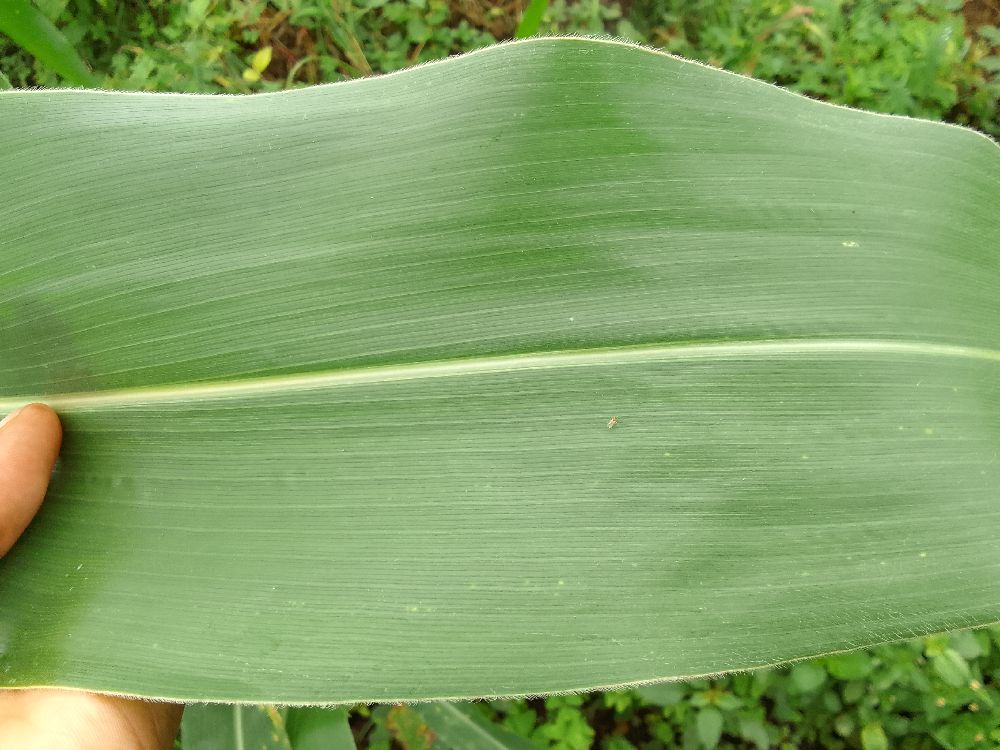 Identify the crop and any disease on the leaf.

maize, healthy
